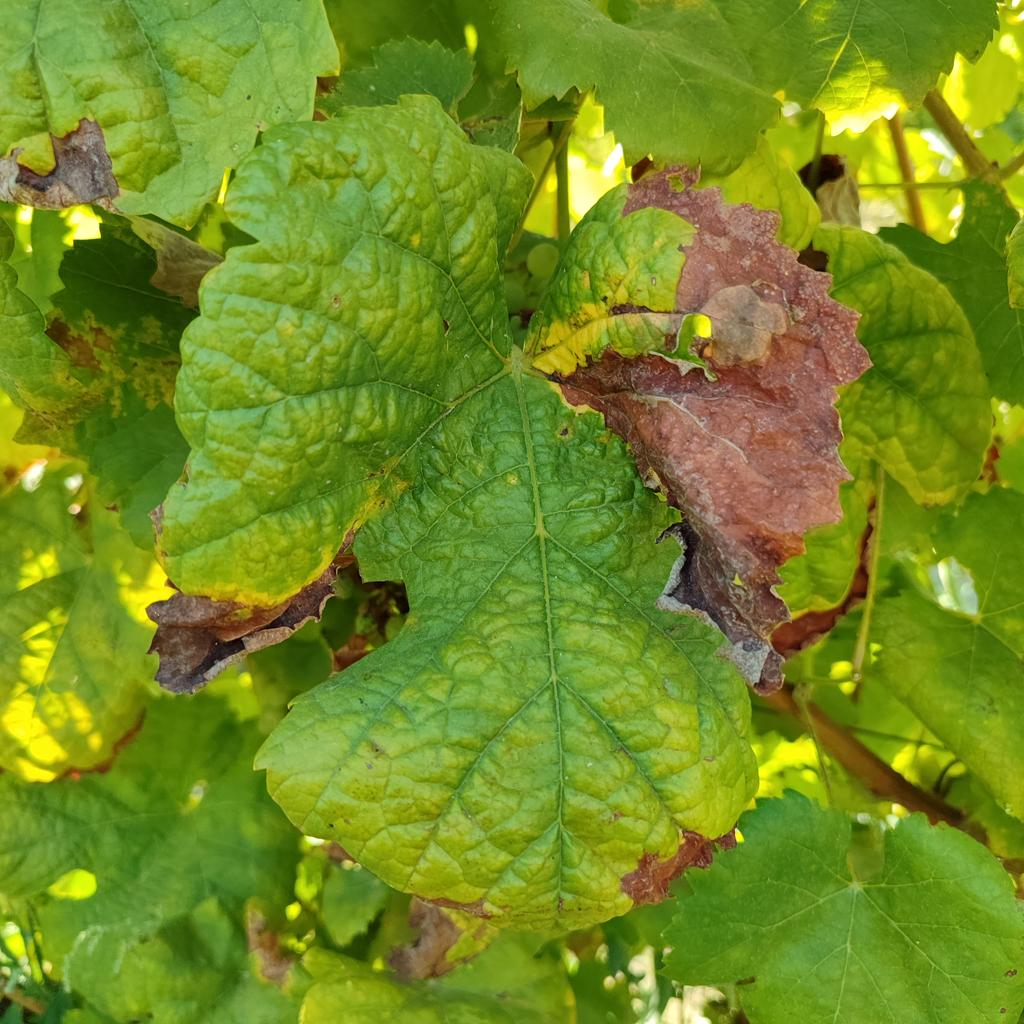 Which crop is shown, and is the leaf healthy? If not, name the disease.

grapevine, downy mildew
